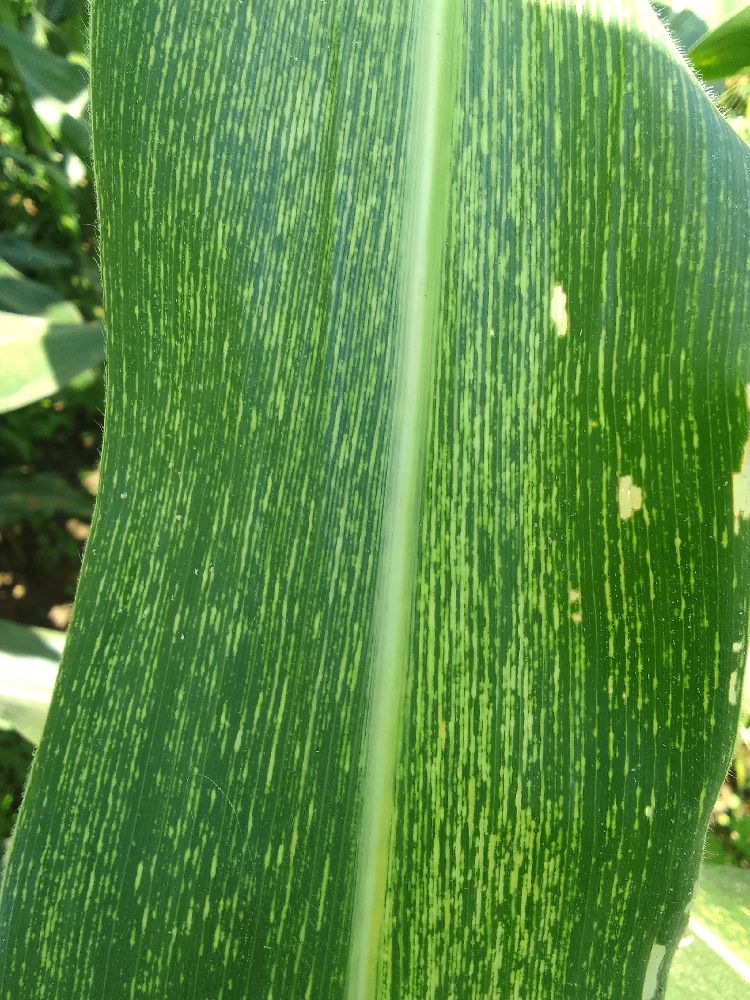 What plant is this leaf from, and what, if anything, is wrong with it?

maize, maize streak virus
